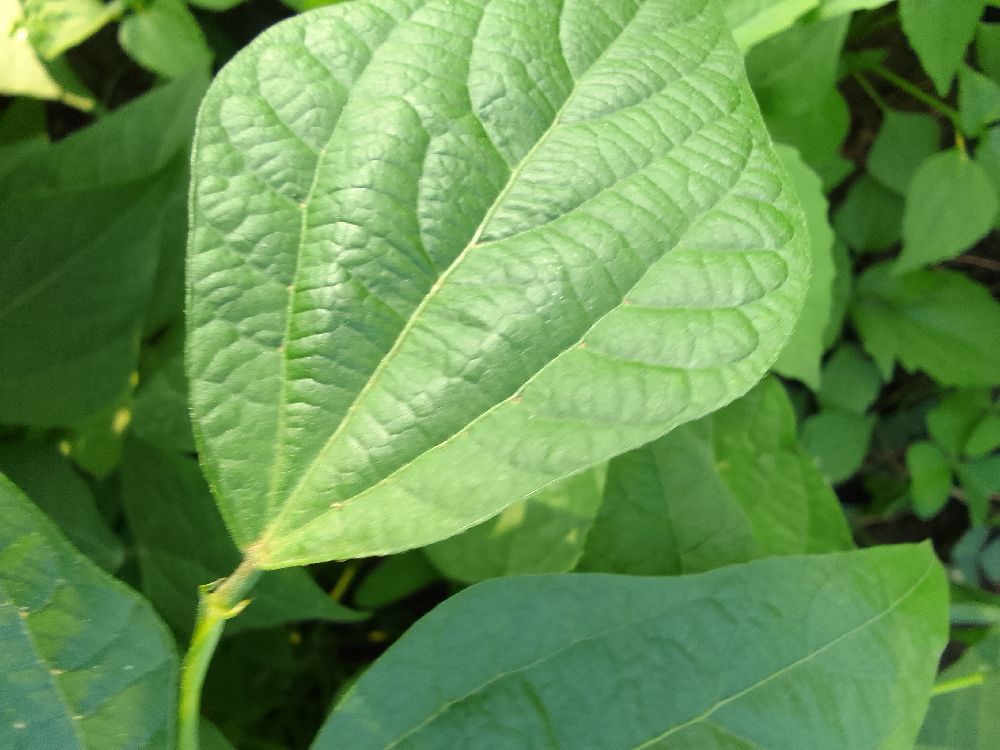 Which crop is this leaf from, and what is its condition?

common bean, healthy
